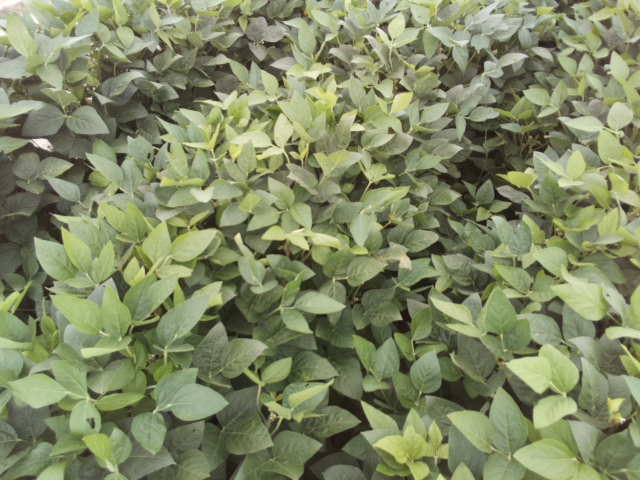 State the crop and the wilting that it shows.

soybean, leaflets folding inward at secondary pulvinus with no turgor loss in leaflets or petioles
